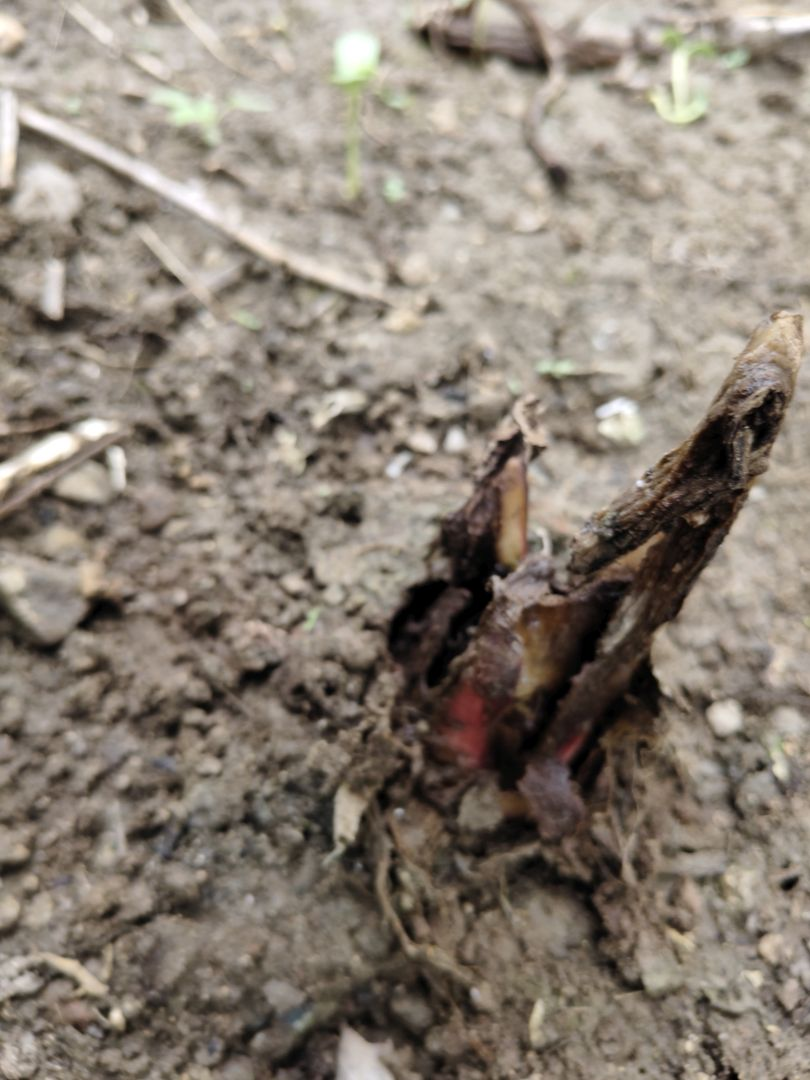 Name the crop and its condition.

taro, root rot
